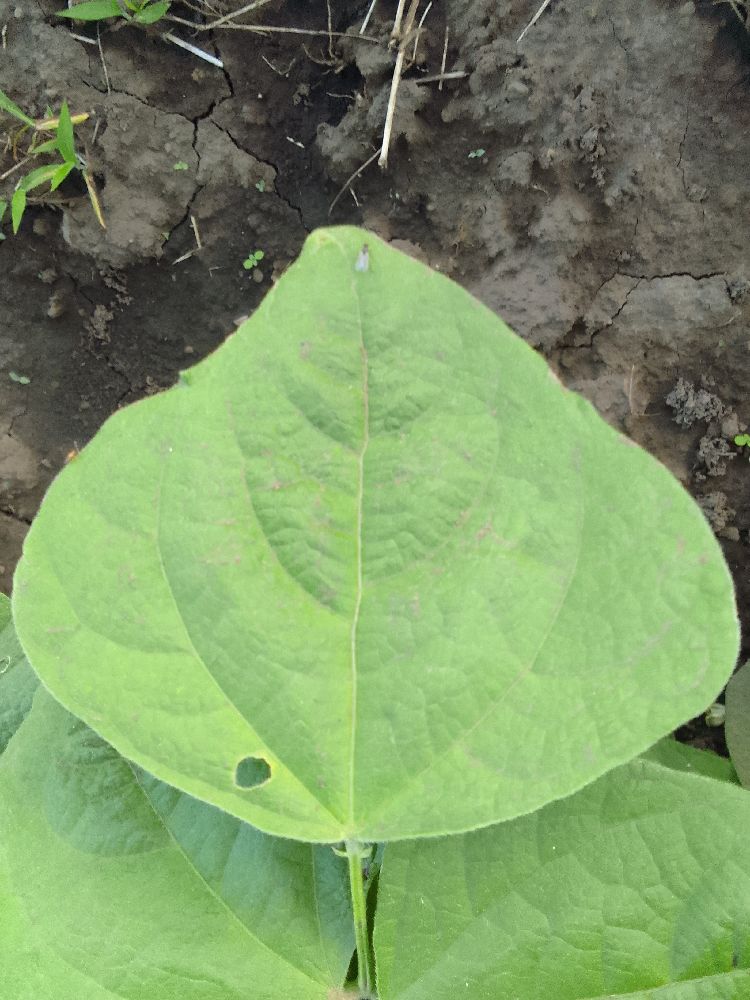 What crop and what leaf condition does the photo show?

common bean, healthy
